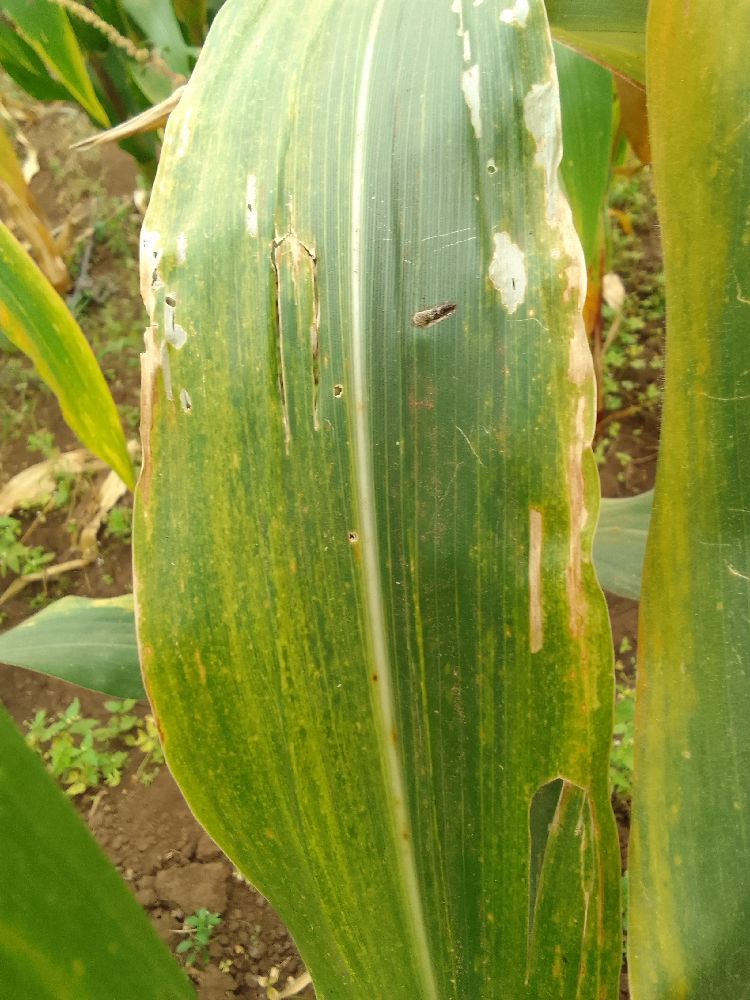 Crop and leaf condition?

maize, maize lethal necrosis
